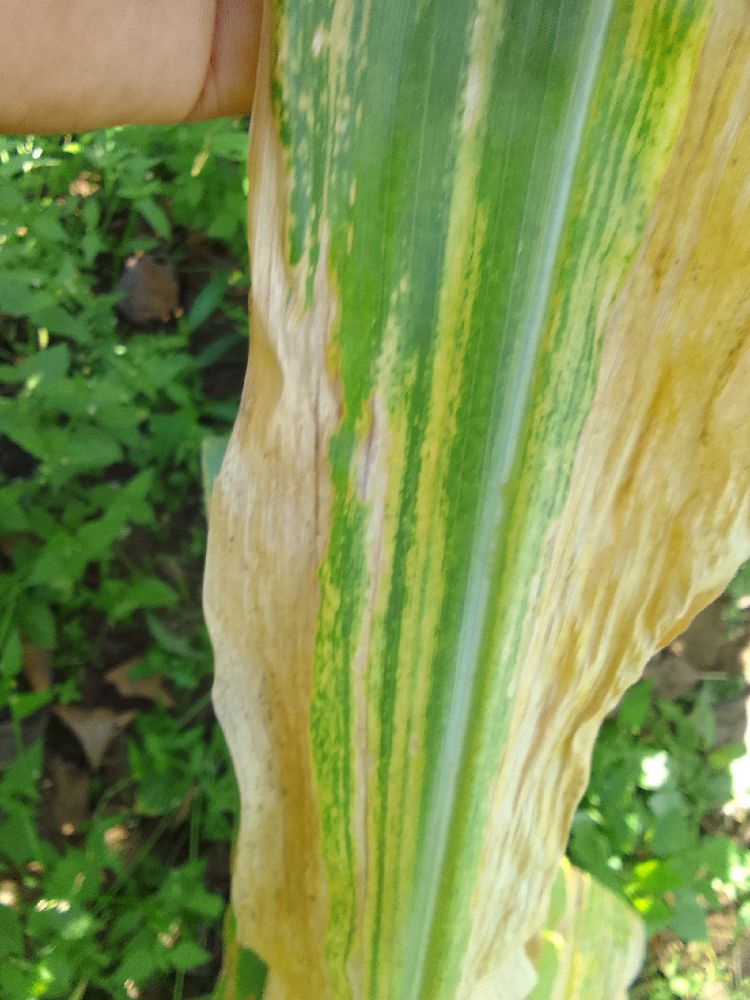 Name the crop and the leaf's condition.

maize, maize lethal necrosis
